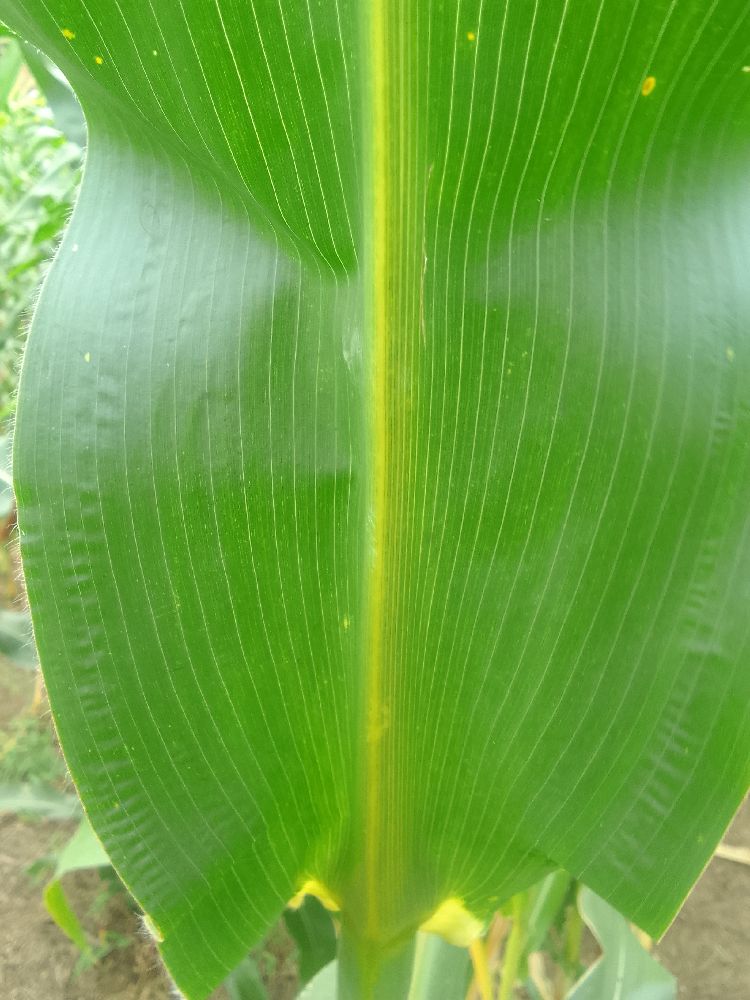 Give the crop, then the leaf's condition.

maize, healthy
